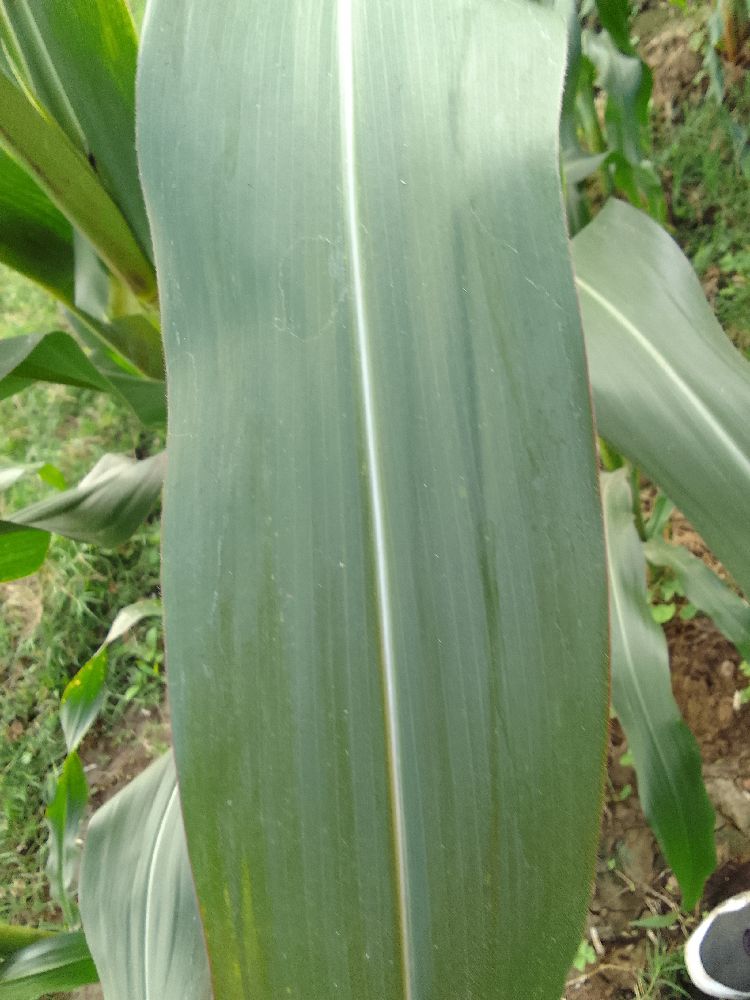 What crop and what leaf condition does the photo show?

maize, healthy
